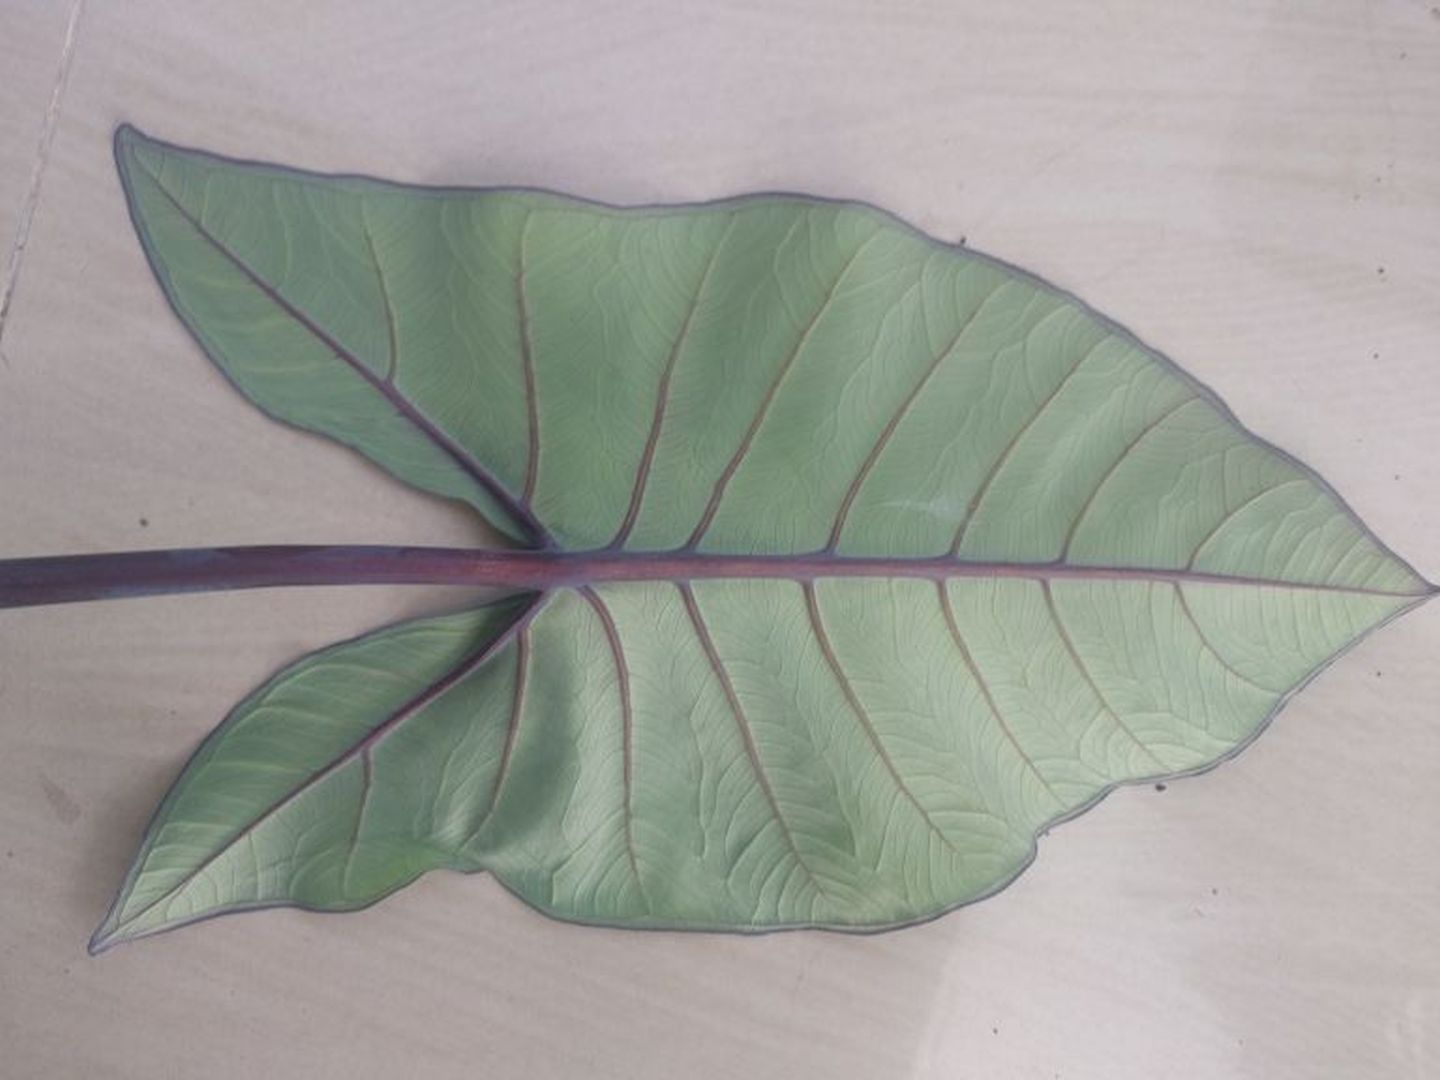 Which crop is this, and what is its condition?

taro, healthy
